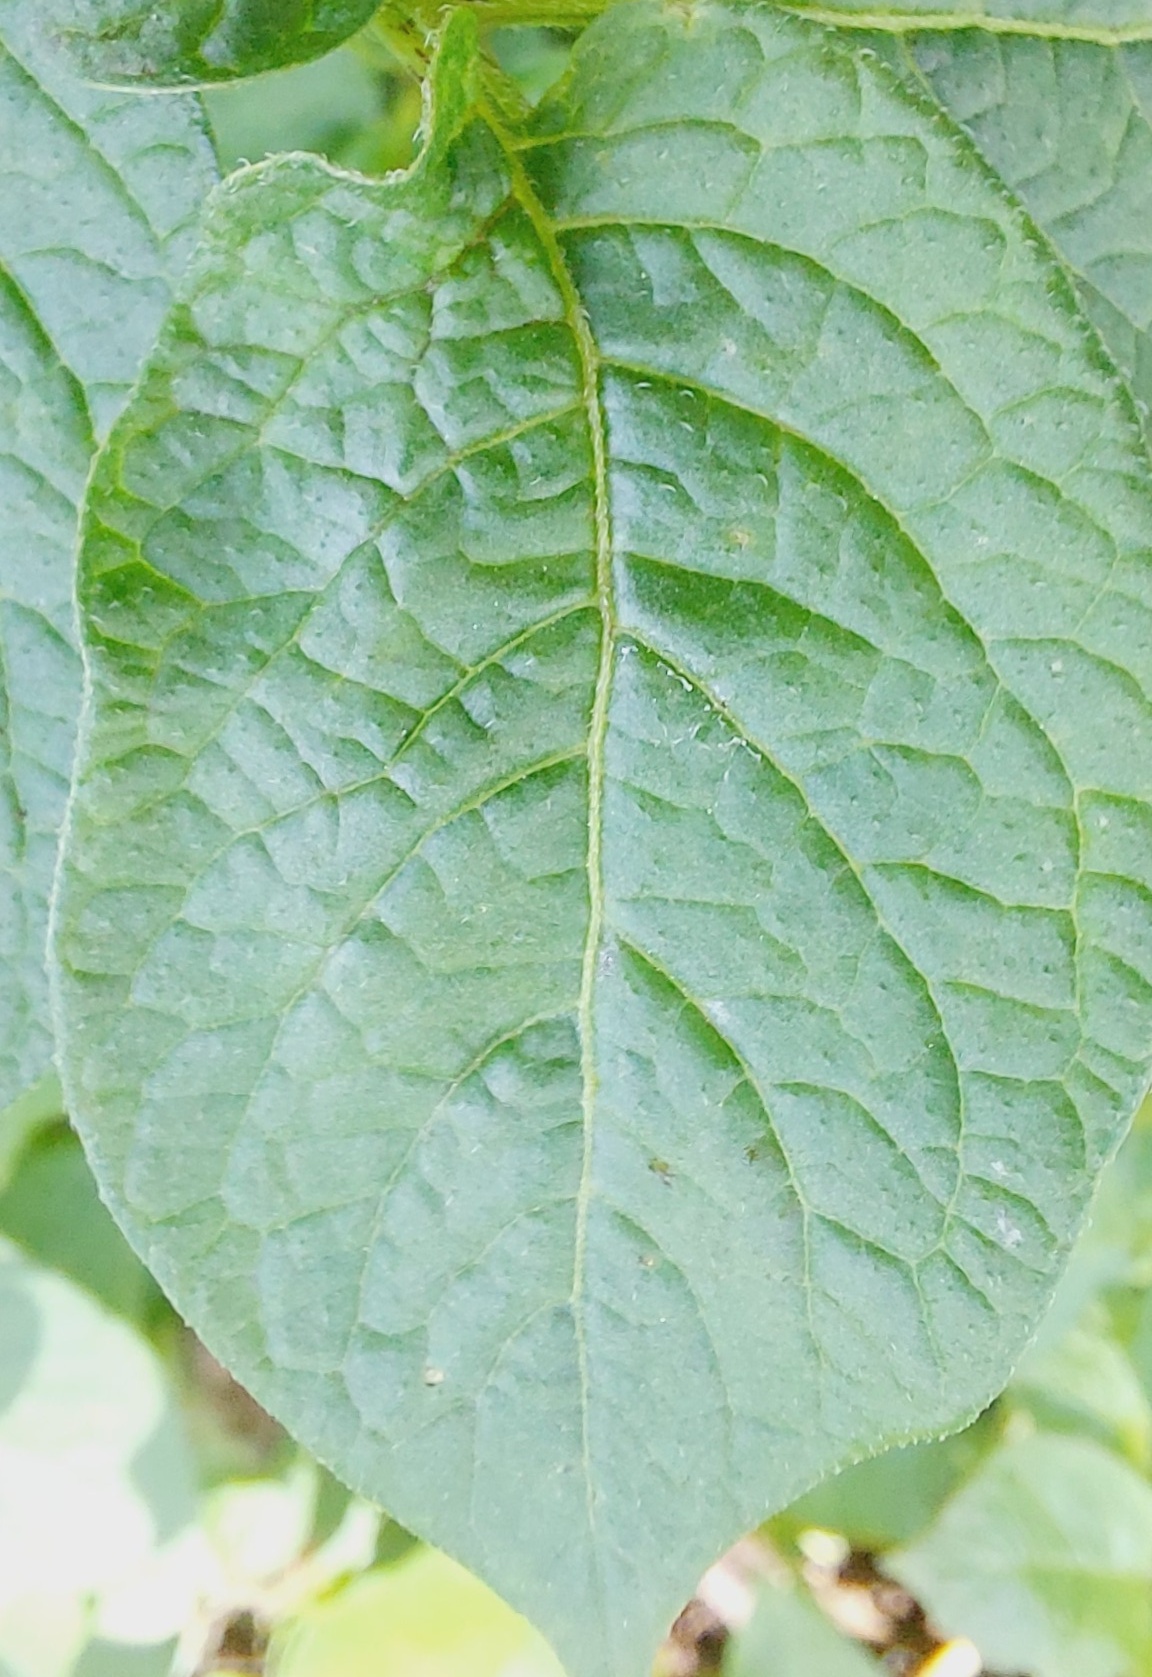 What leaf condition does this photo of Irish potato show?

healthy
